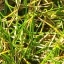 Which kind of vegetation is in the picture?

grass
